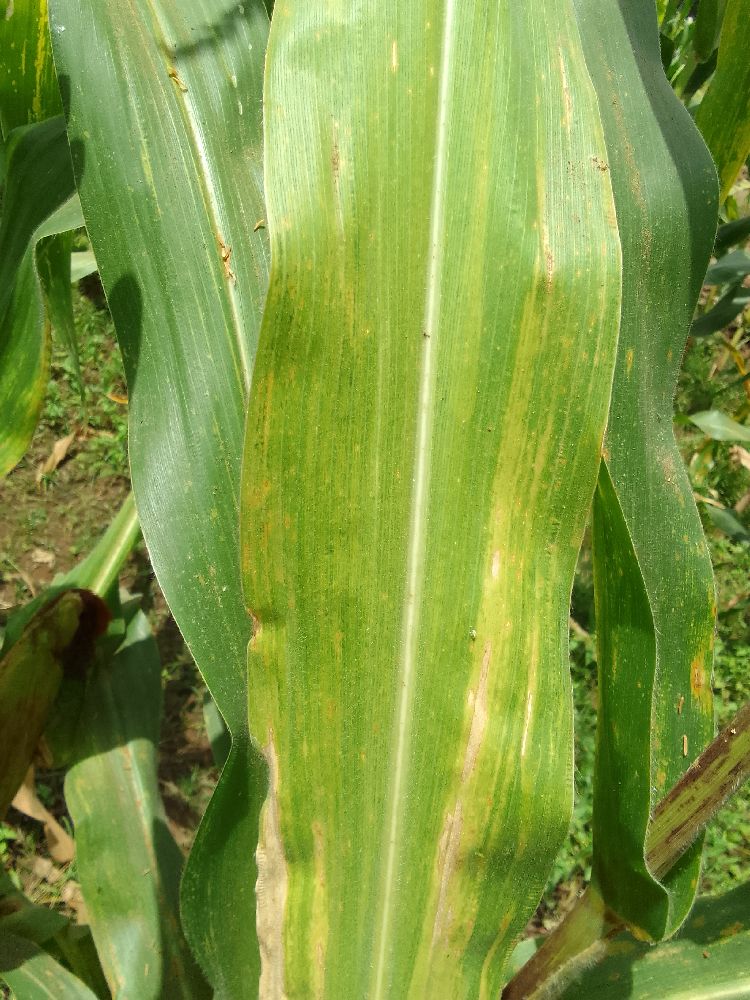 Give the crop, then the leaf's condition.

maize, maize lethal necrosis
